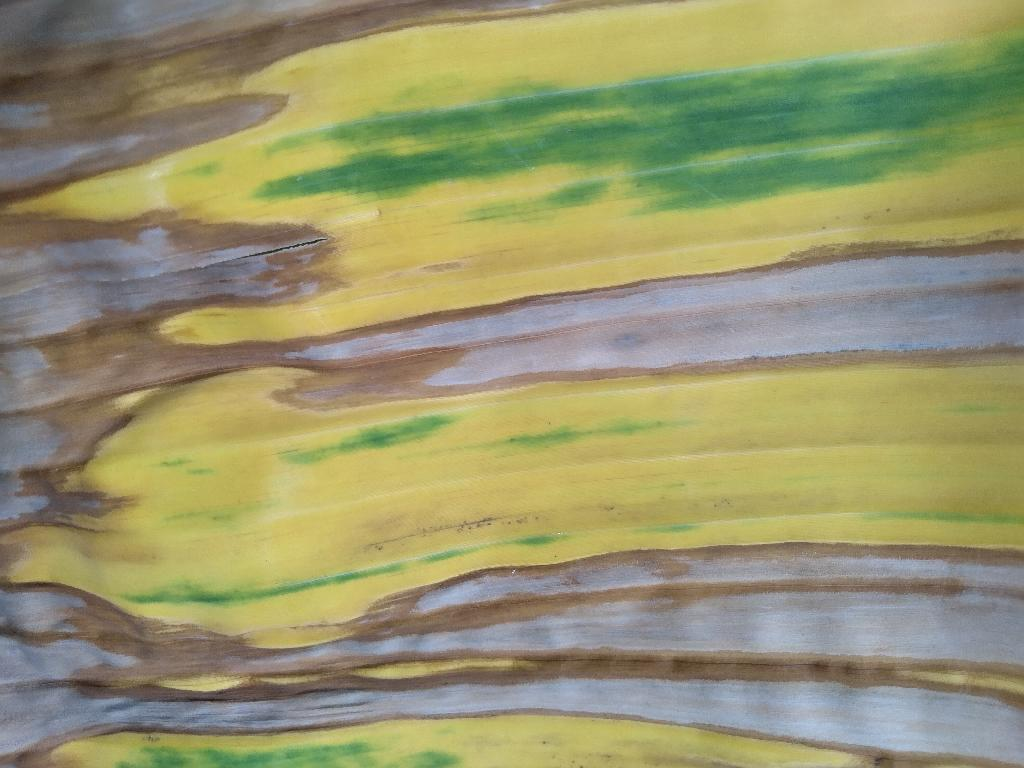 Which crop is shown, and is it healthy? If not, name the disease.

banana, fusarium wilt race 1
